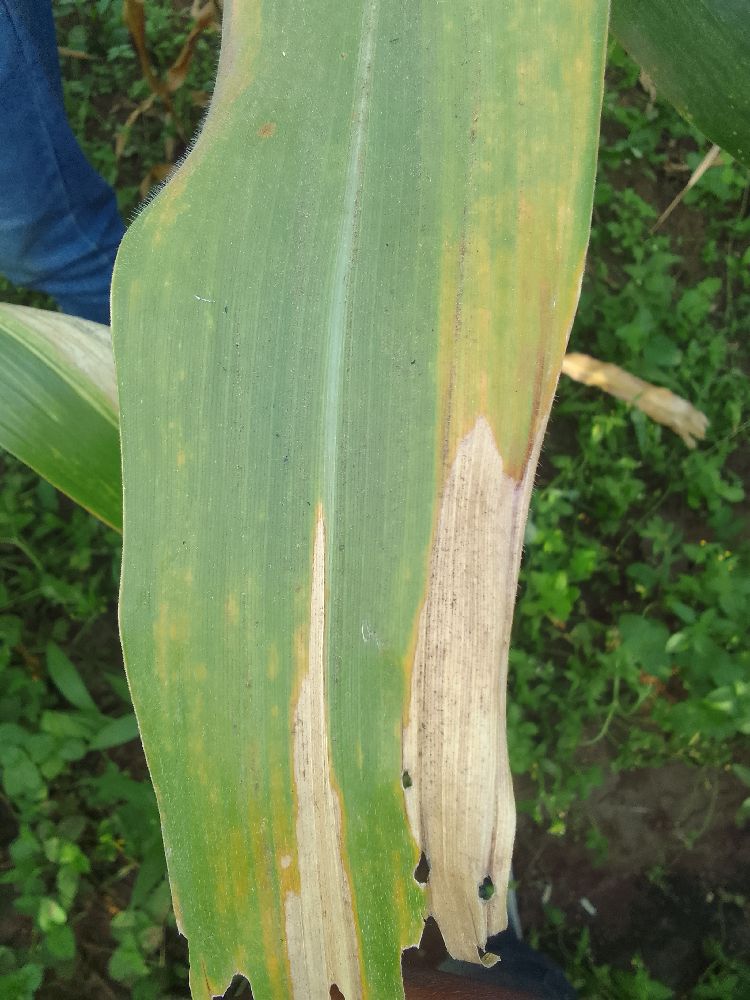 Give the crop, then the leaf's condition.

maize, maize lethal necrosis
